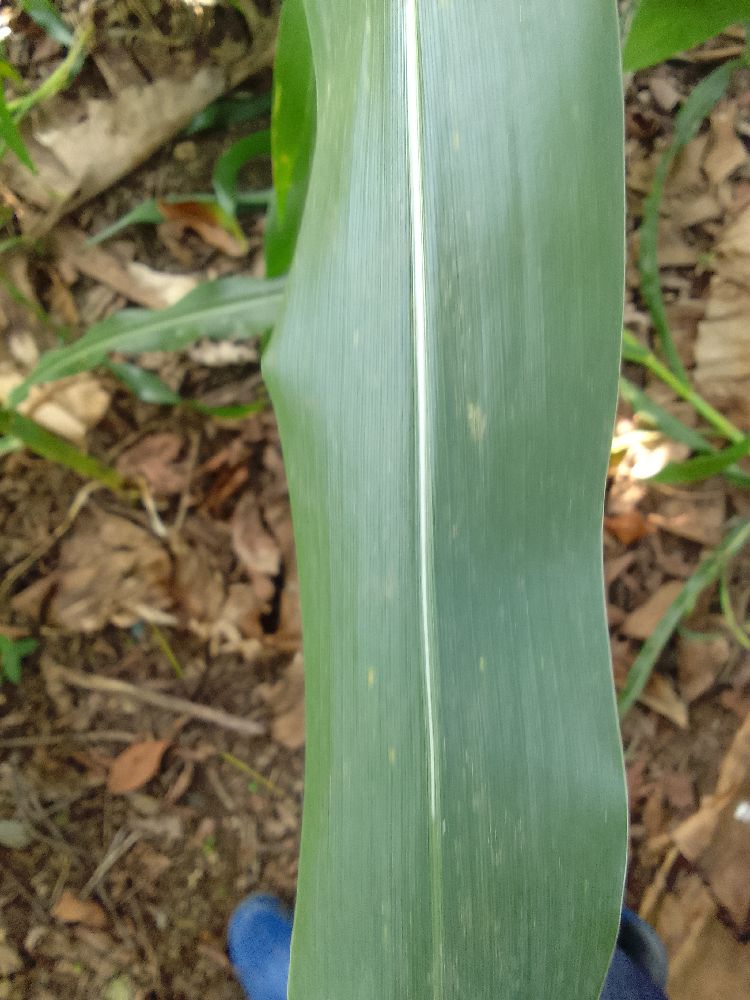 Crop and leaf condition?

maize, healthy
